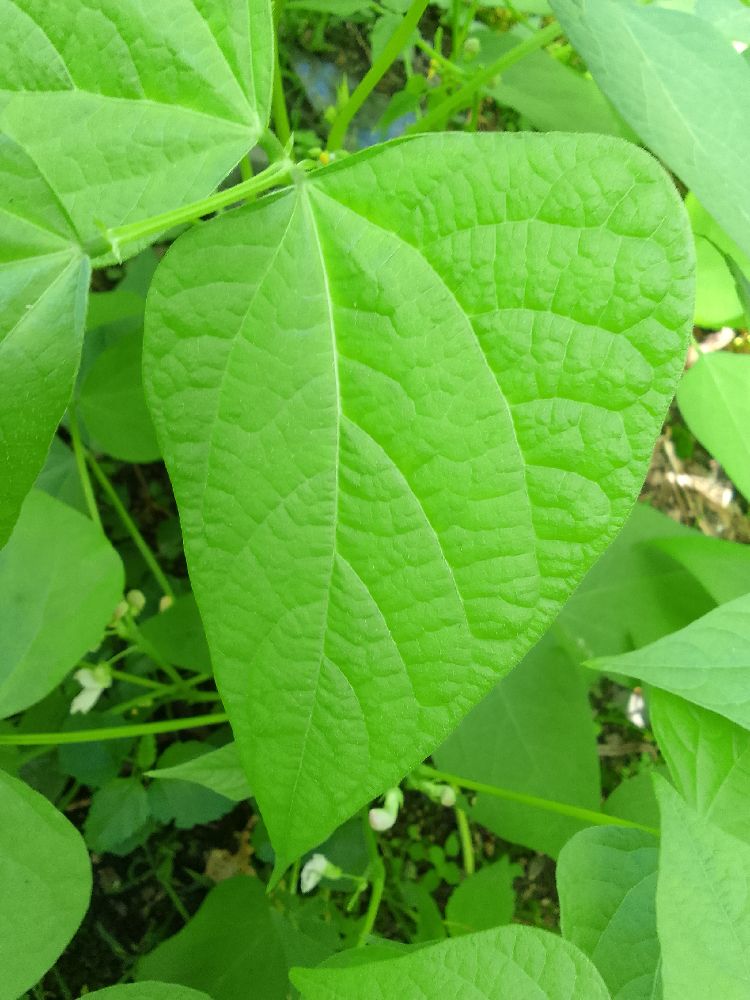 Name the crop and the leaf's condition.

common bean, healthy
